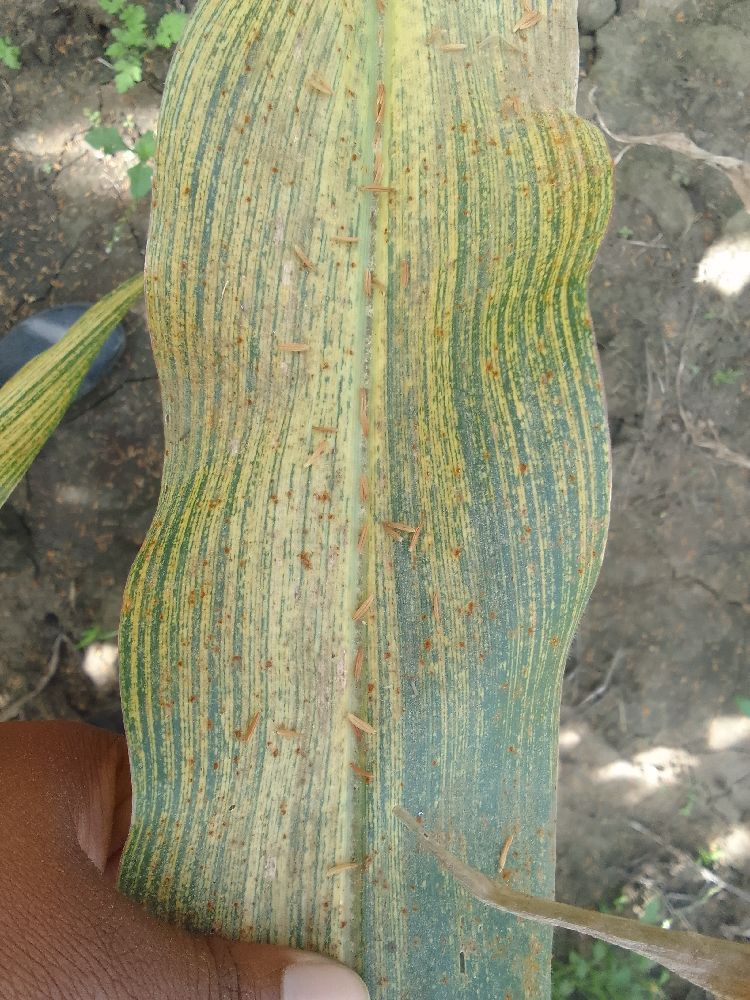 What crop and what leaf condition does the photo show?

maize, maize streak virus
